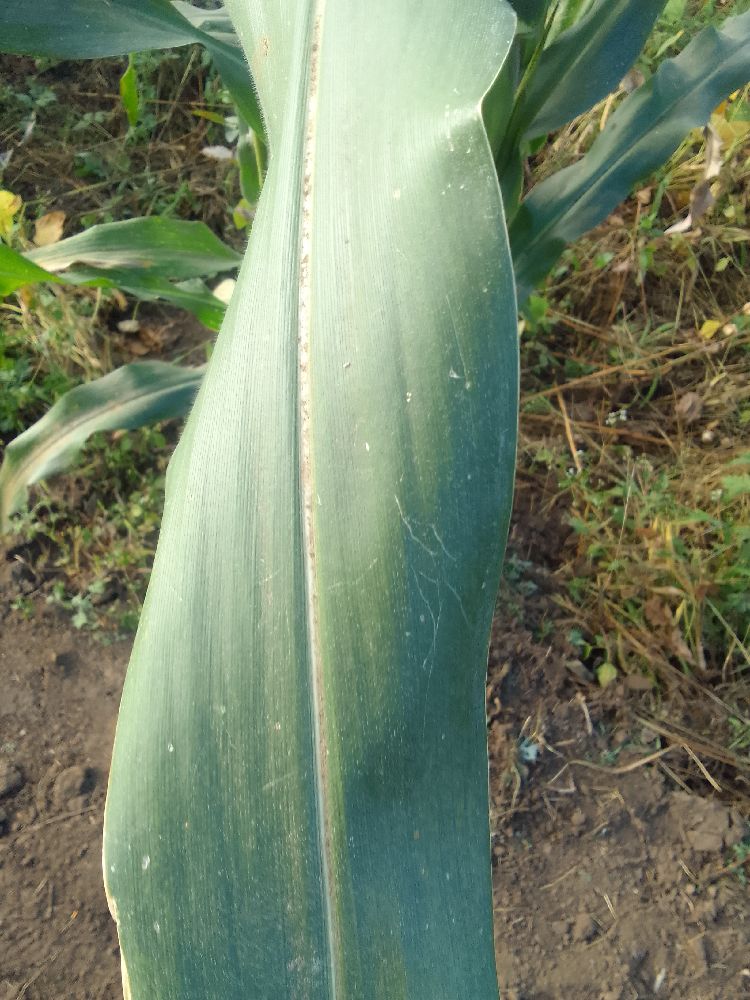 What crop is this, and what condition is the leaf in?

maize, healthy
